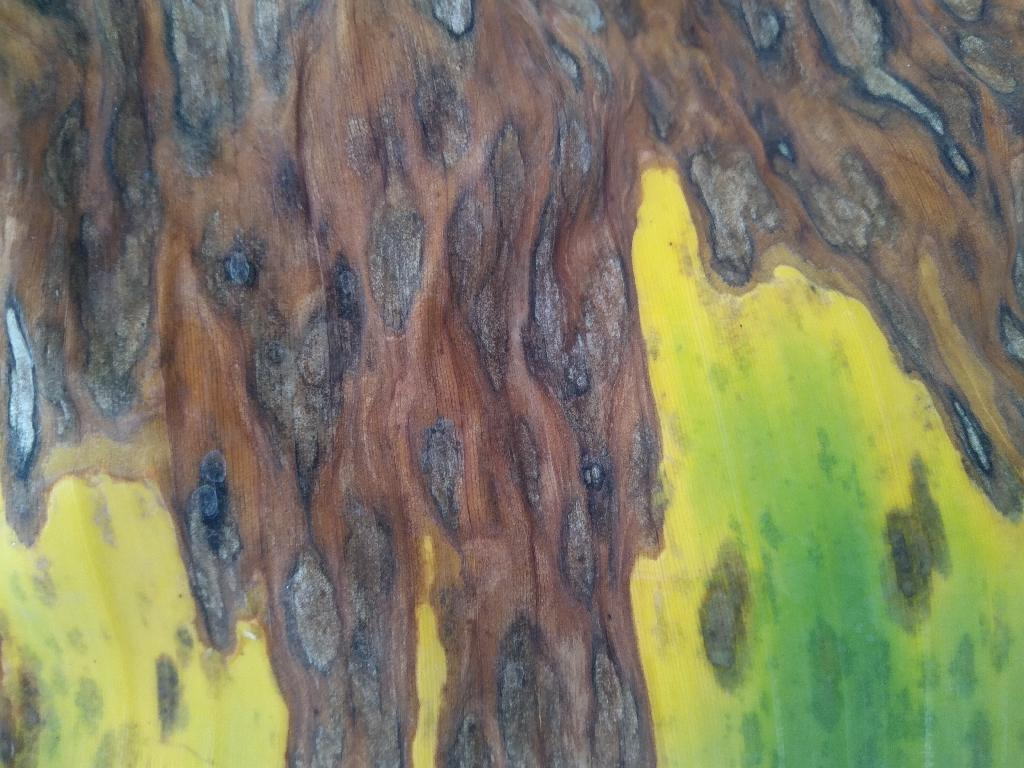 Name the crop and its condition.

banana, black sigatoka
